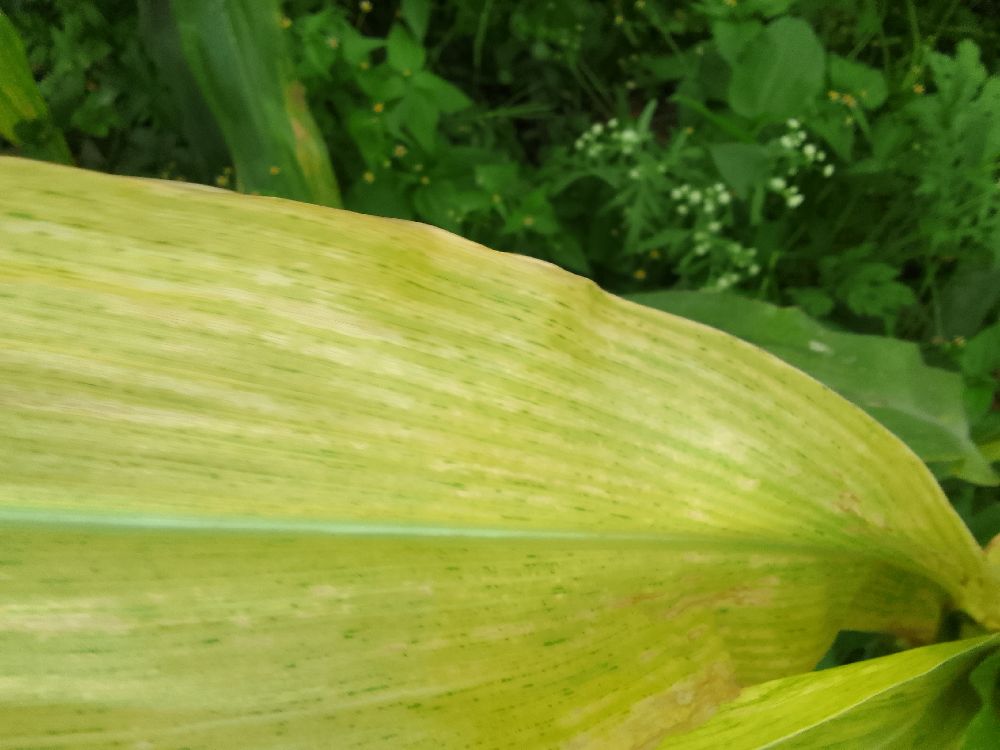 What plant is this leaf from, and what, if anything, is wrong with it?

maize, maize lethal necrosis
